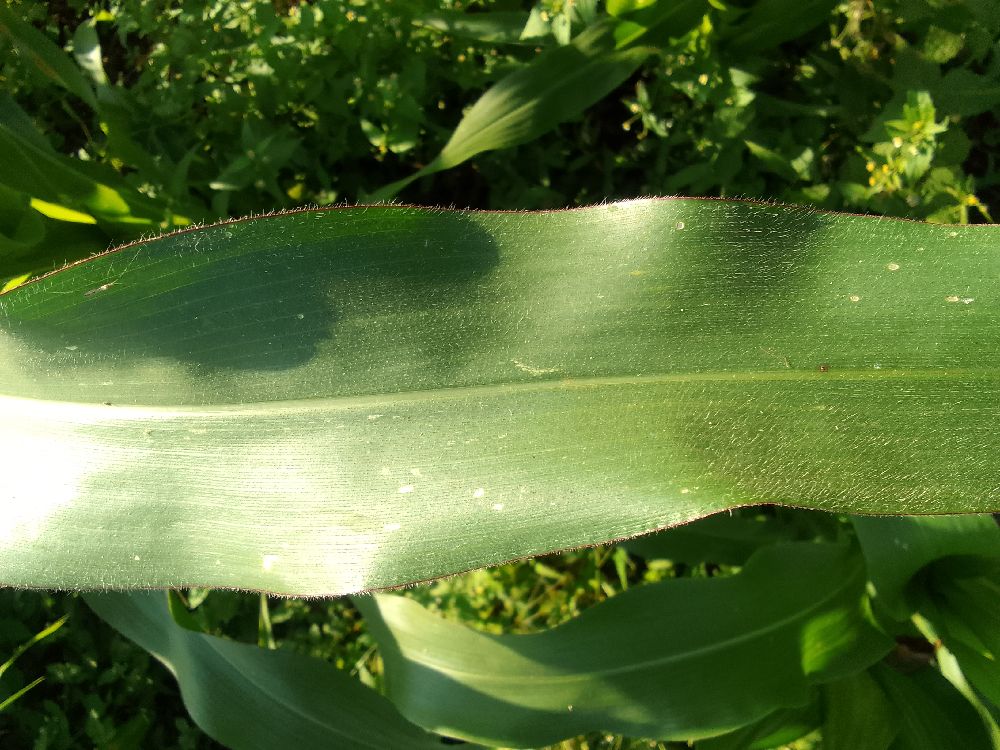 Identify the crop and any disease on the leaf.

maize, healthy
